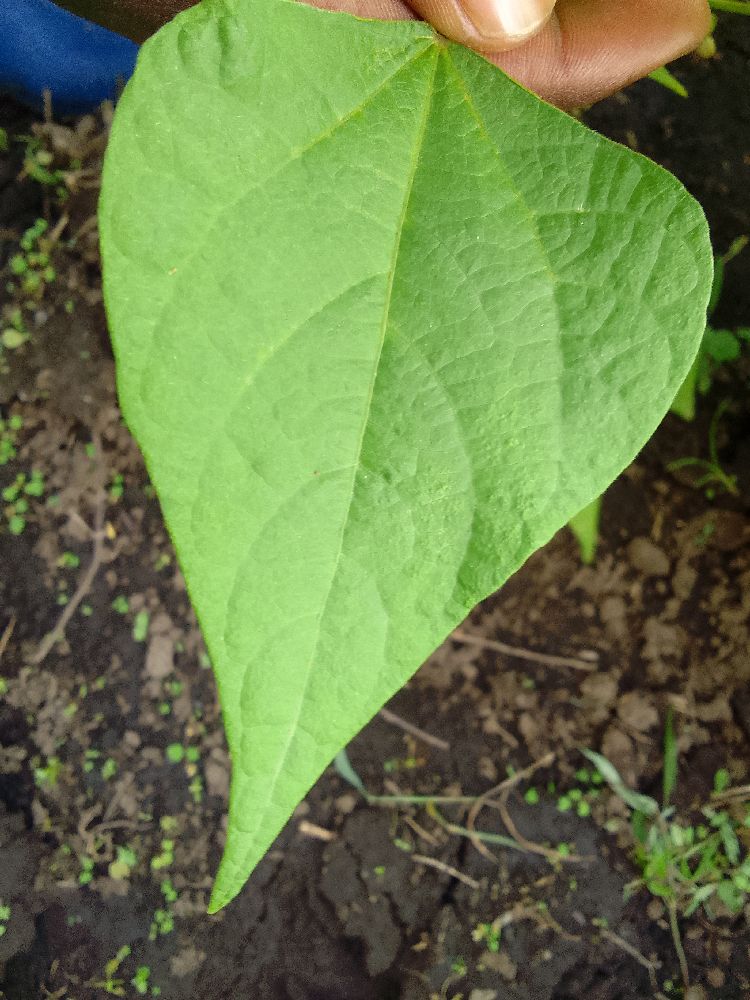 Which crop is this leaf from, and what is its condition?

common bean, healthy
